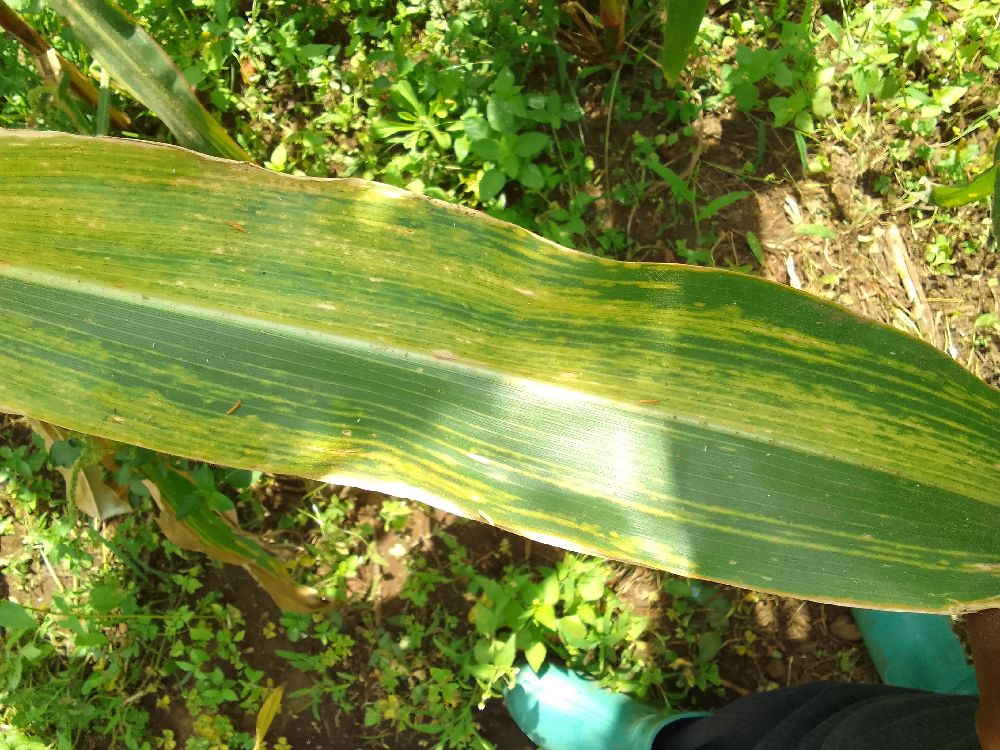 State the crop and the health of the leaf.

maize, maize lethal necrosis
